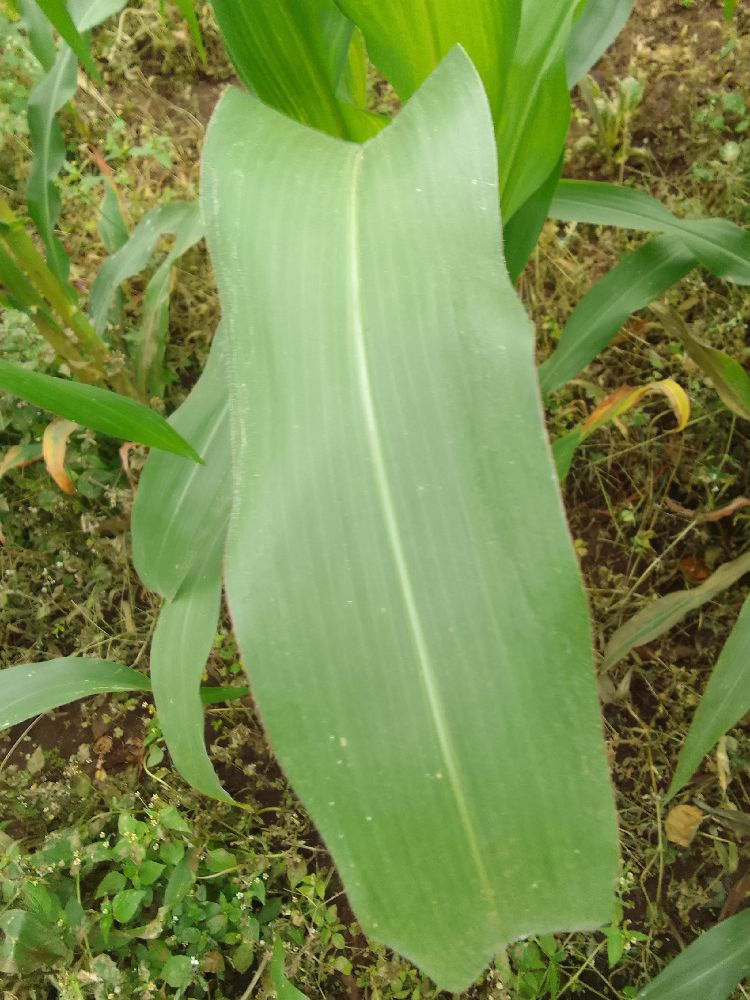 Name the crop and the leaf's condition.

maize, healthy
